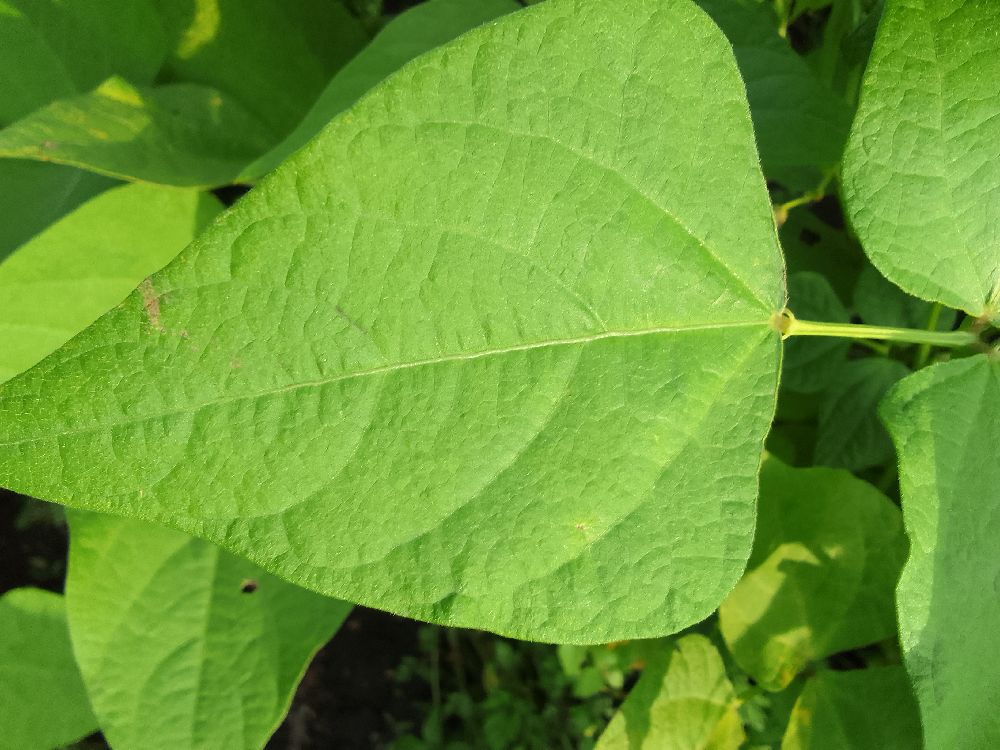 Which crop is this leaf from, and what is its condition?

common bean, healthy
